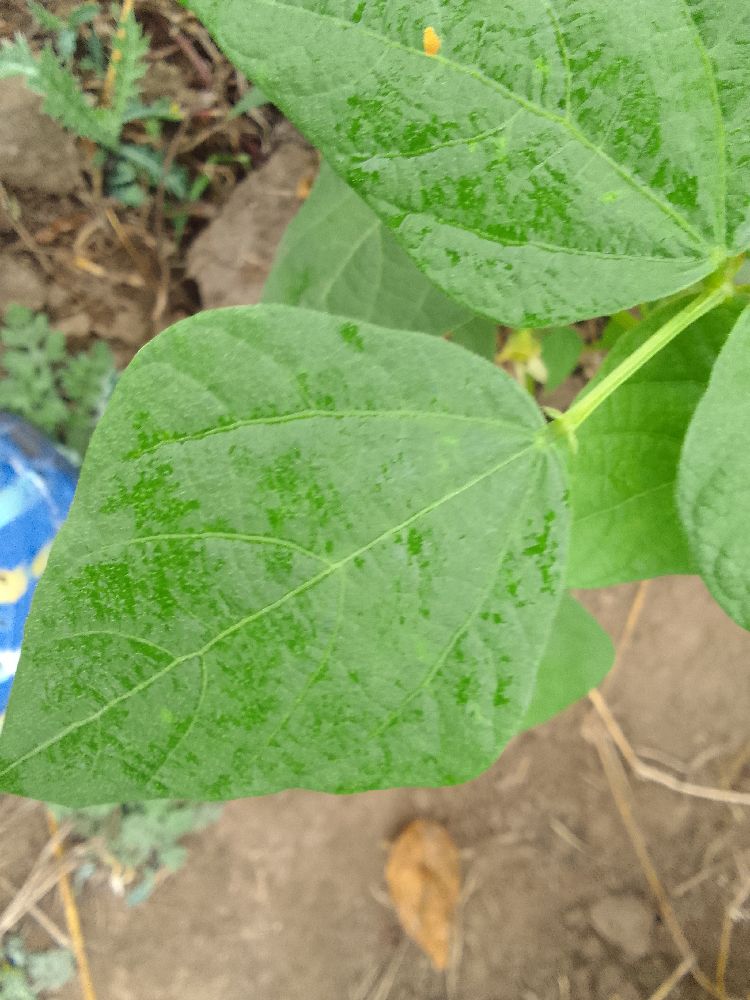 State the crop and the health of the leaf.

common bean, healthy
